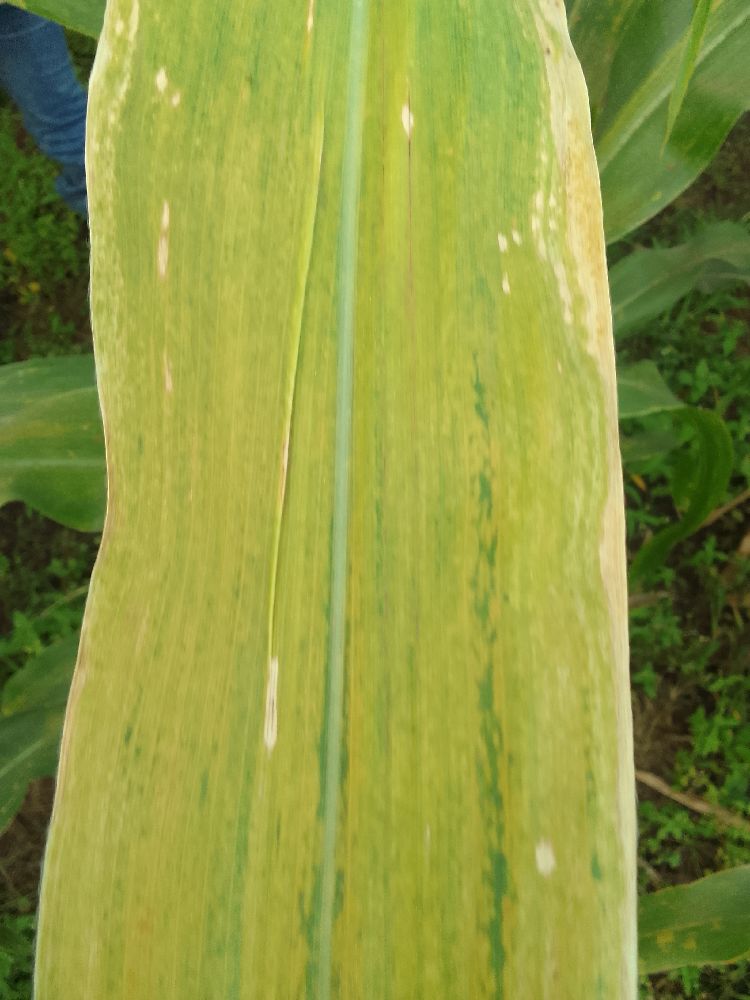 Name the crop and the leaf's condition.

maize, maize lethal necrosis
